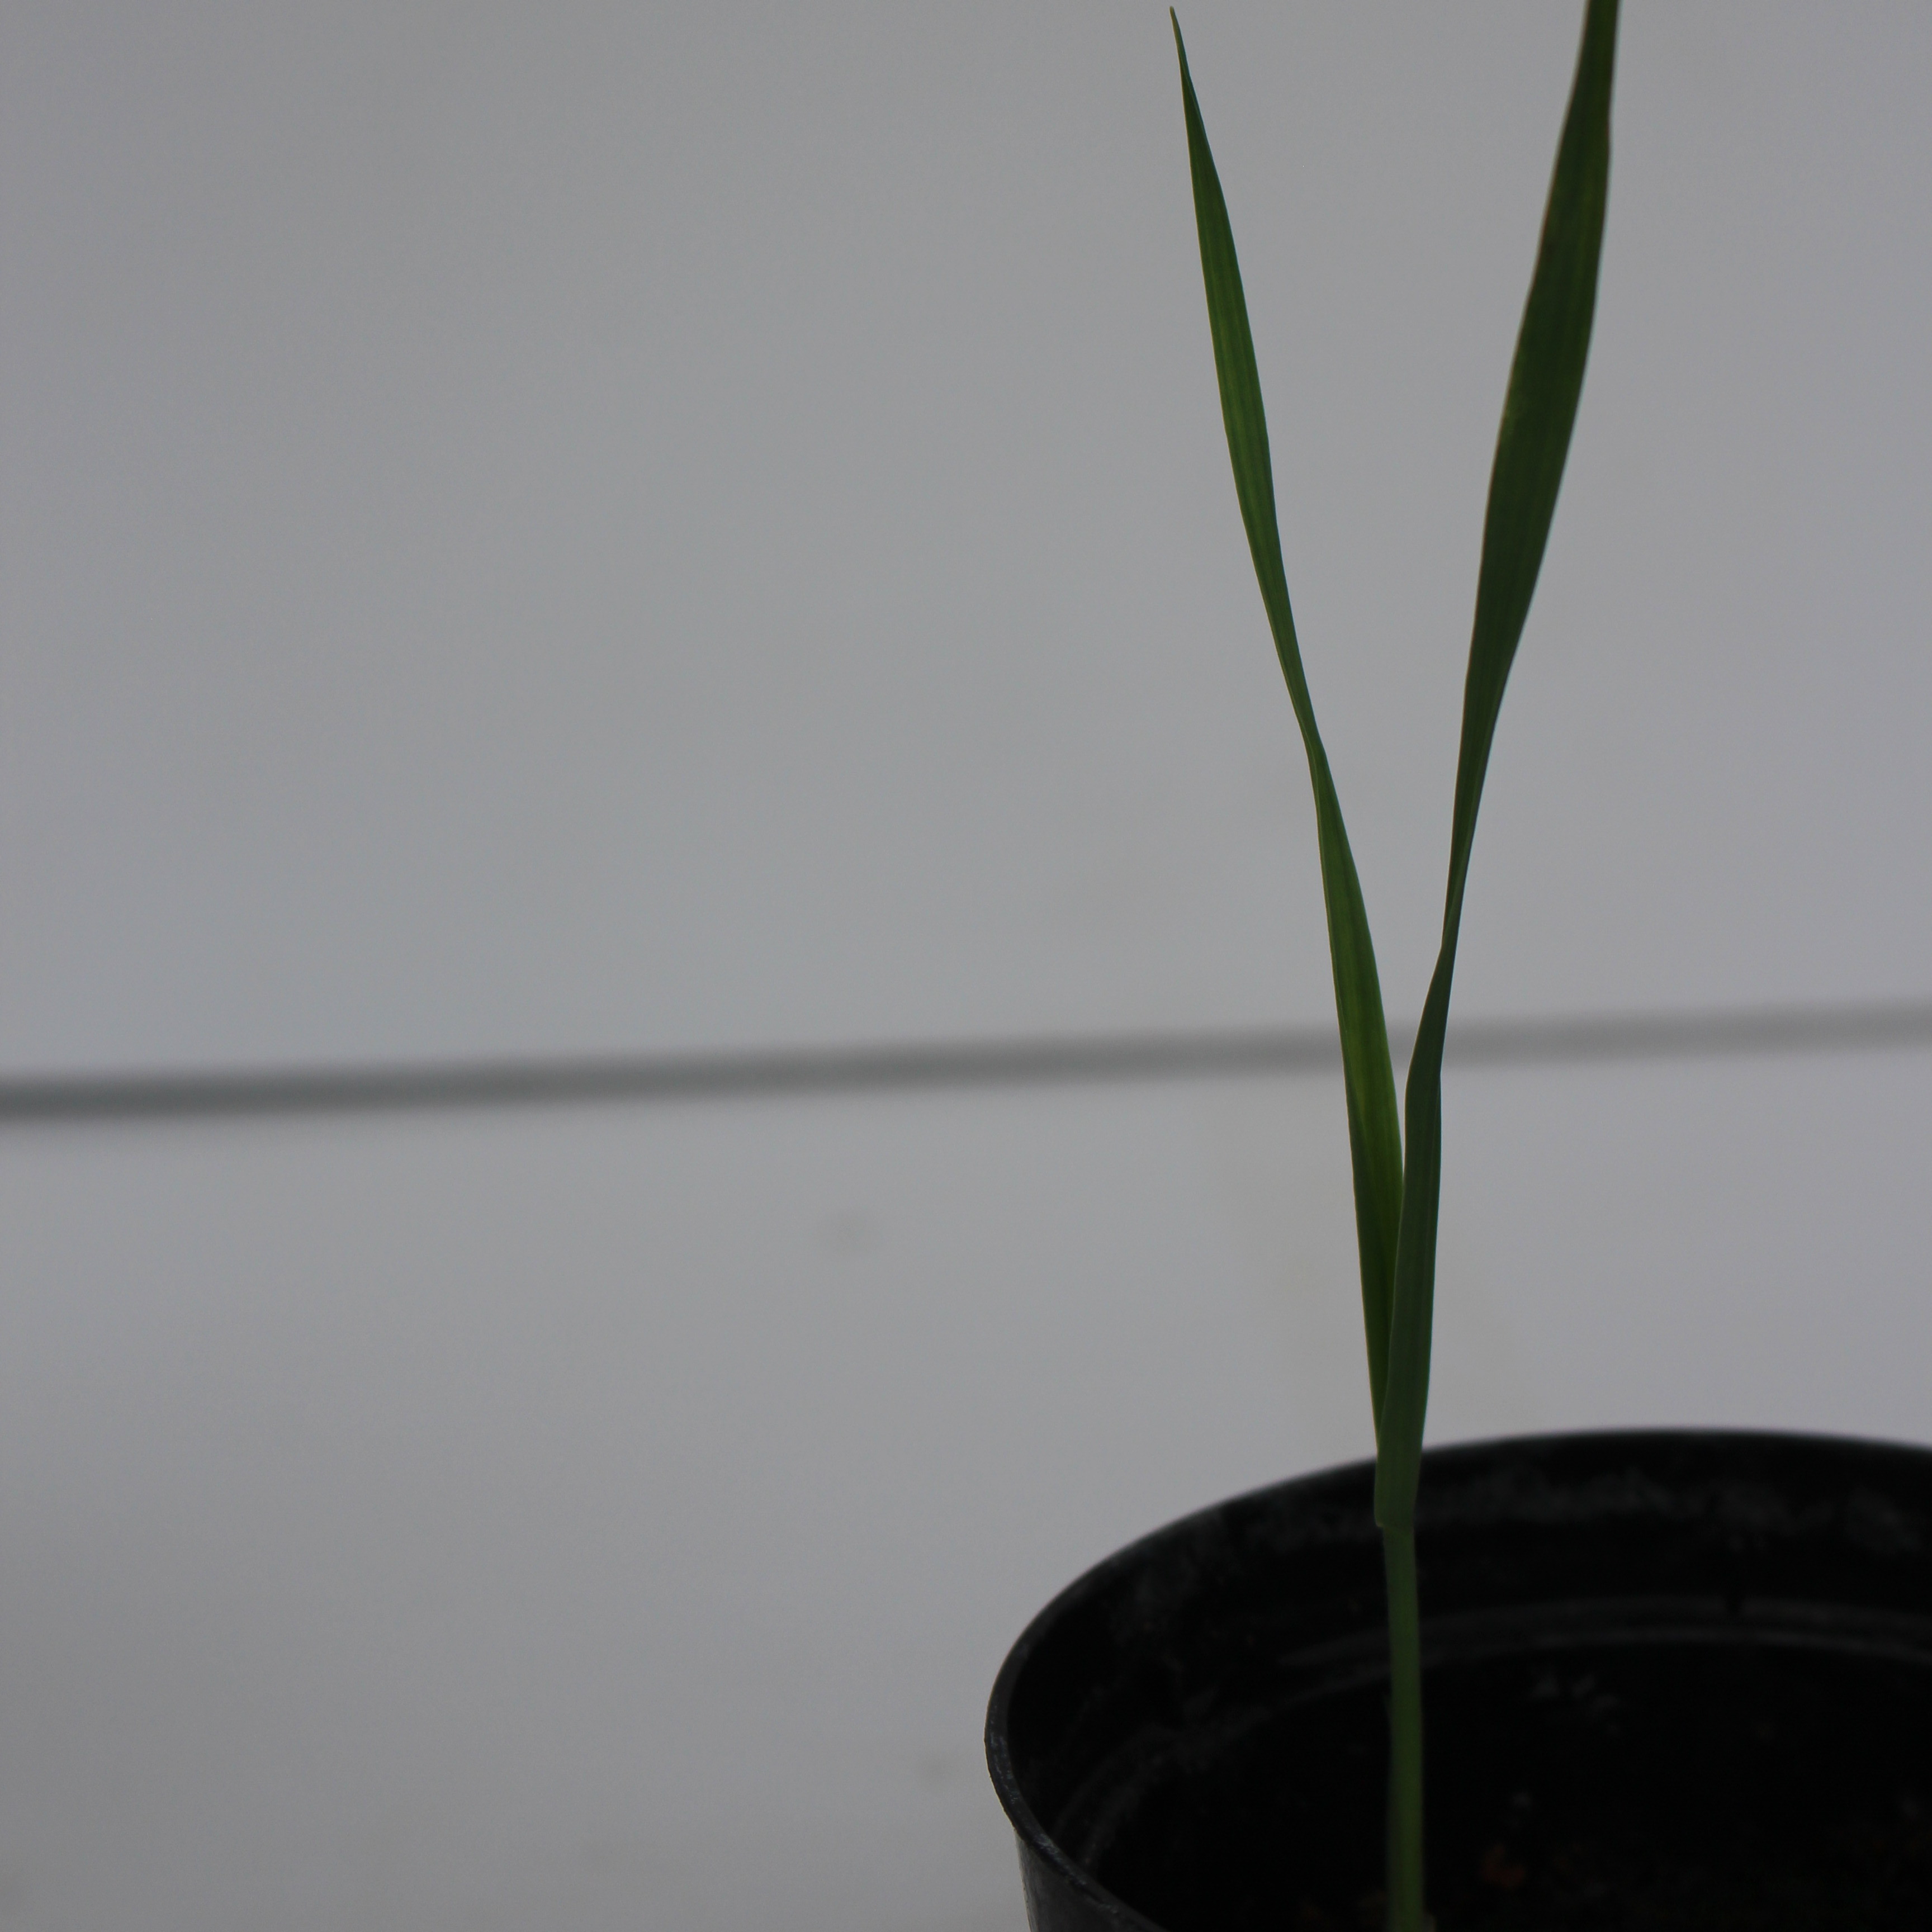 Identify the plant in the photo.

Avena sterilis
